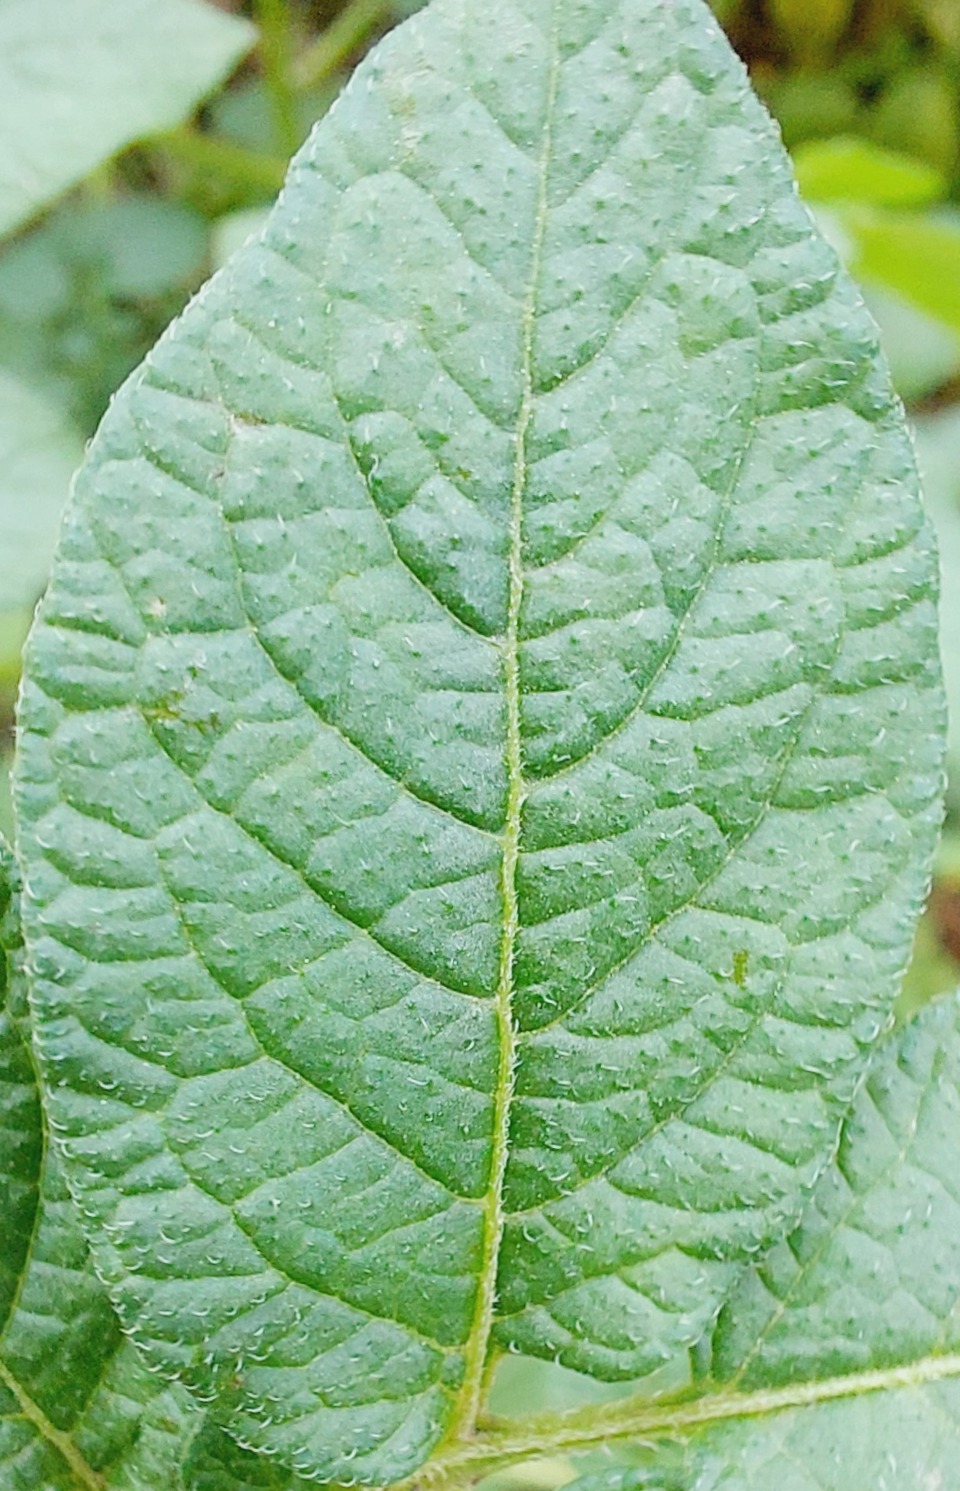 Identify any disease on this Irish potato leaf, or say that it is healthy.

healthy
